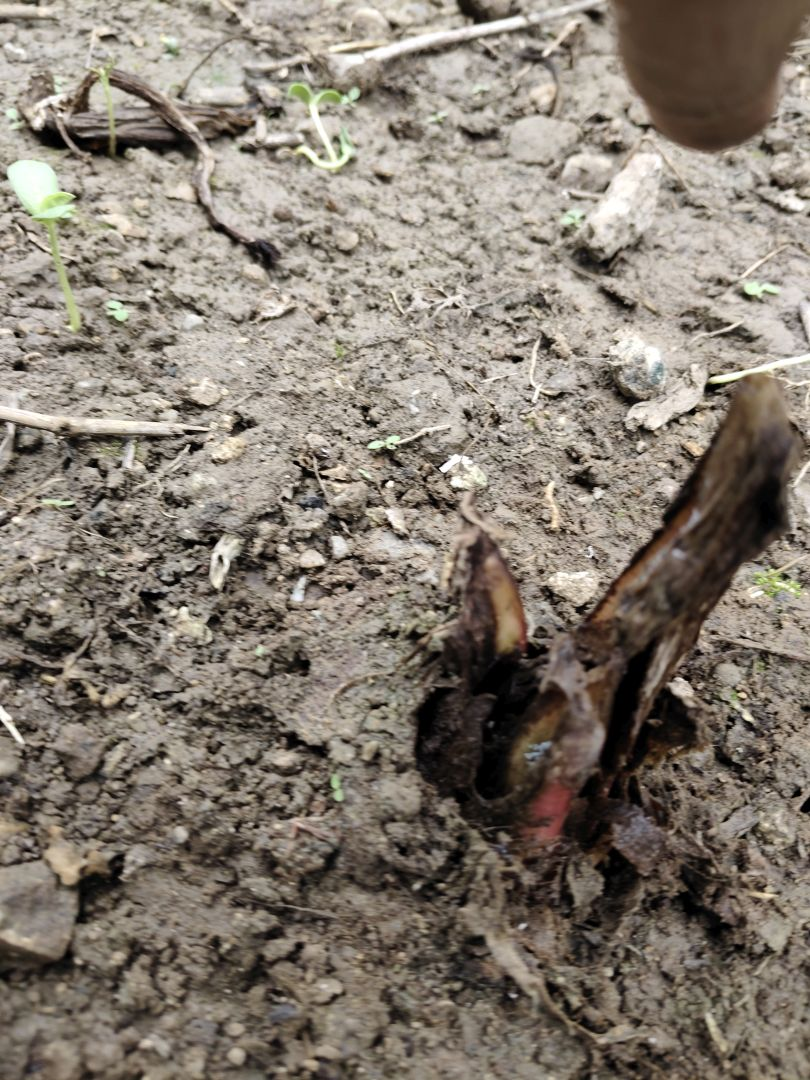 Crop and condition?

taro, root rot
